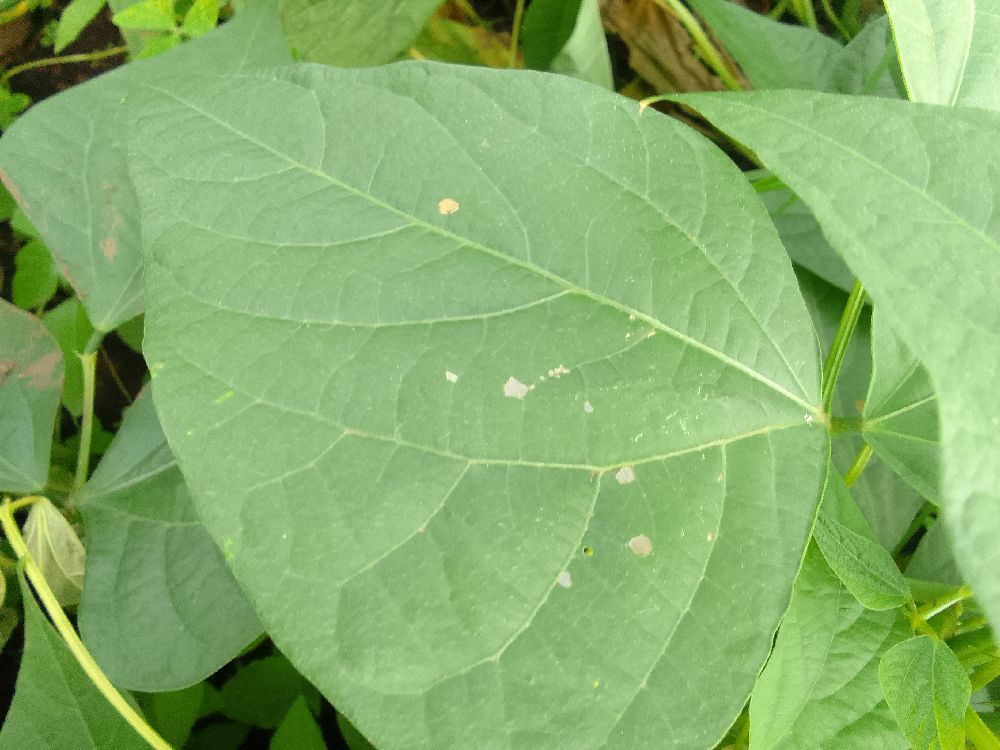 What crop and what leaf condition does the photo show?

common bean, healthy
